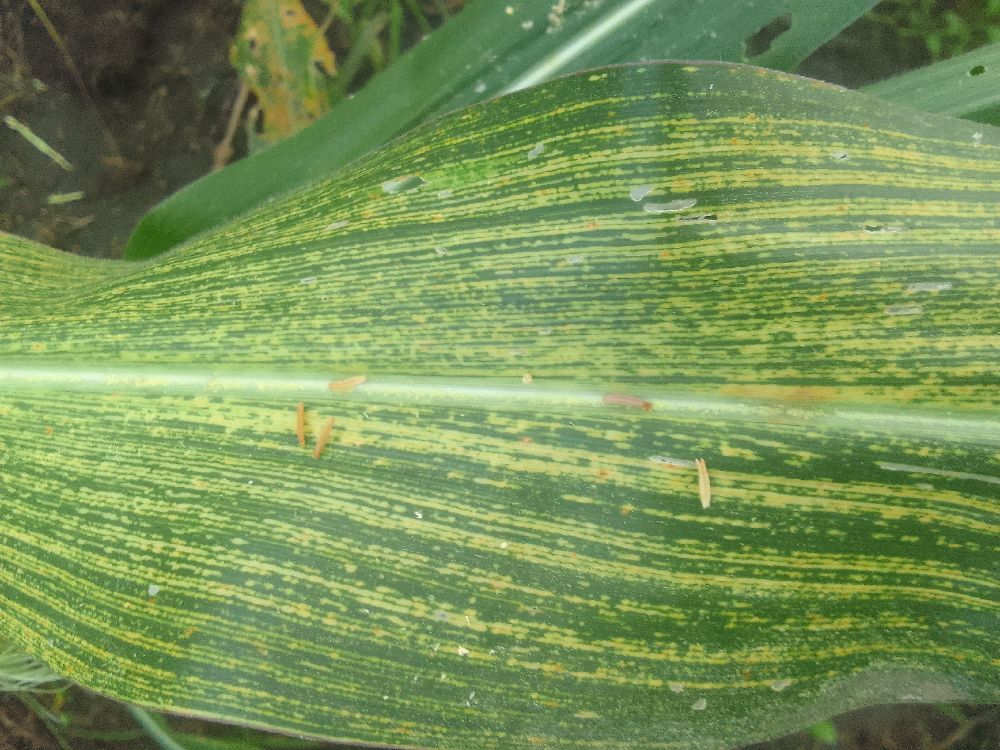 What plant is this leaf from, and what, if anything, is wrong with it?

maize, maize streak virus
